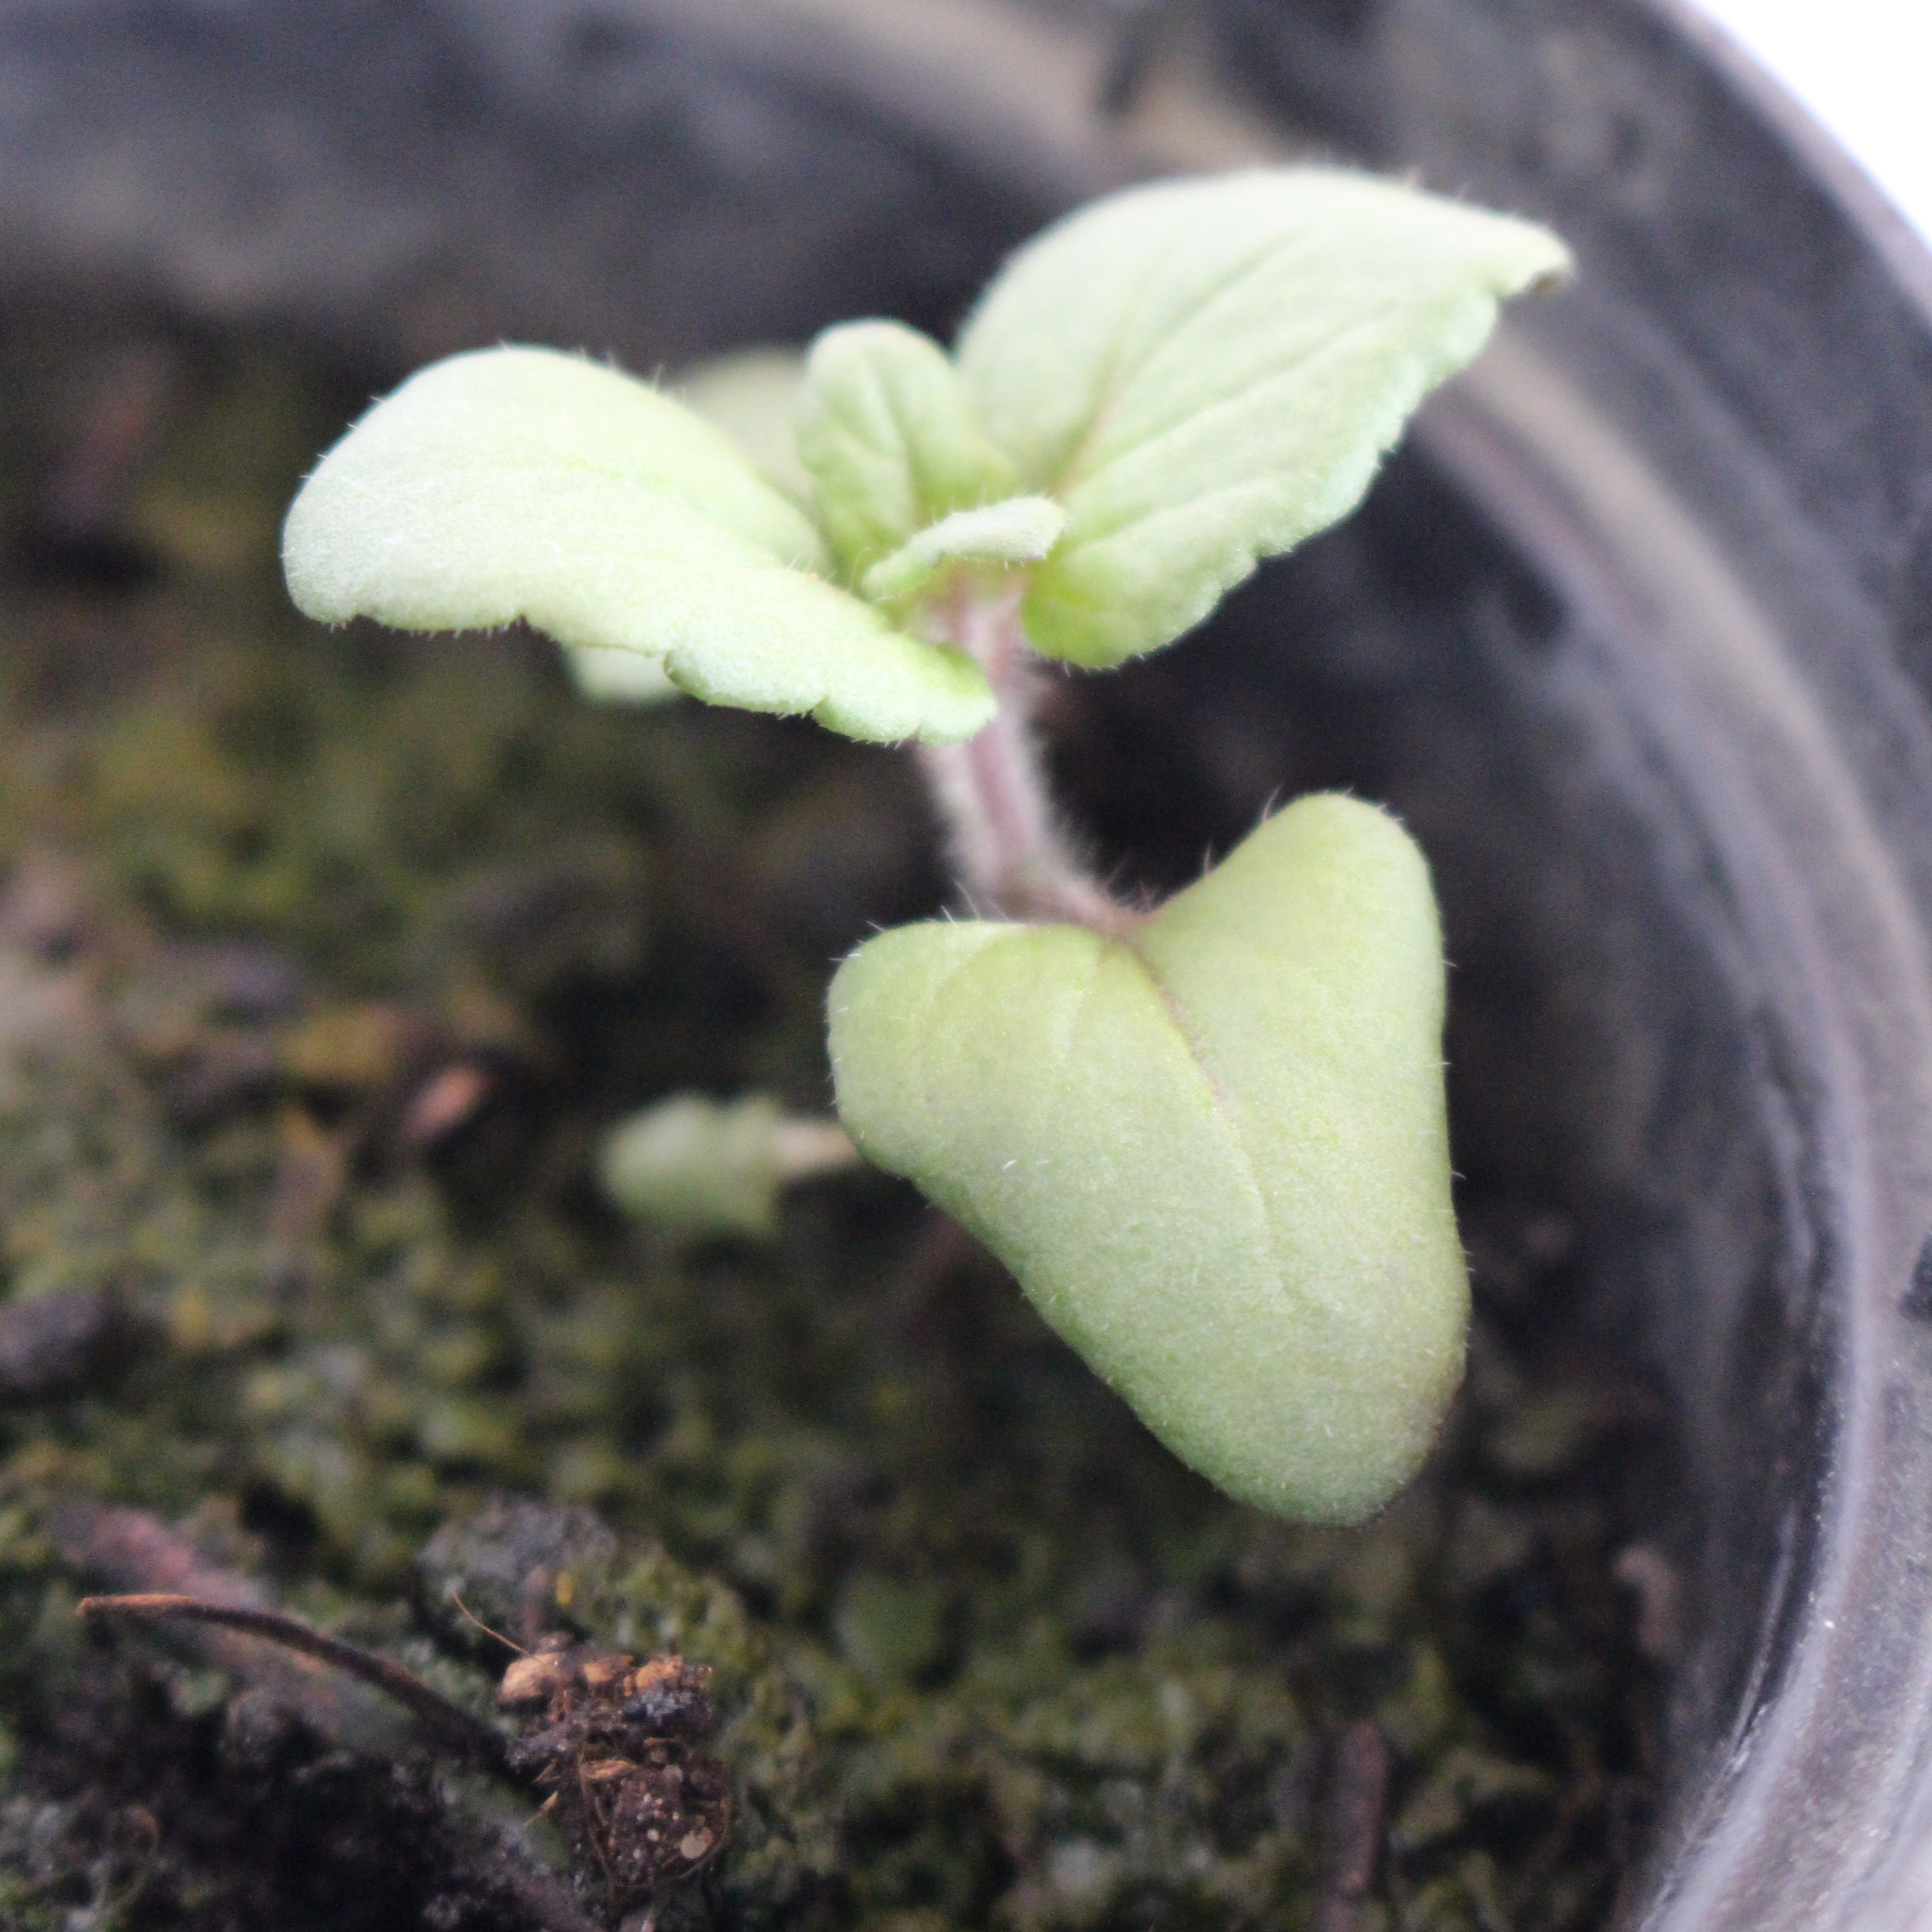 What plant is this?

Veronica persica
